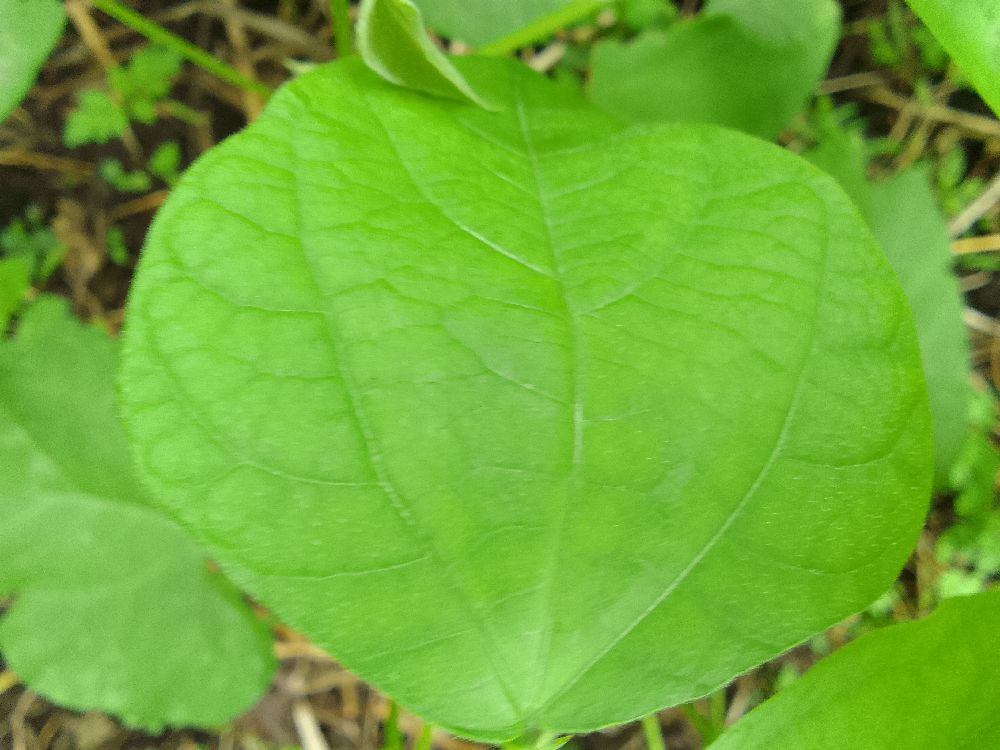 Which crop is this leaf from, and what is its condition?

common bean, healthy
